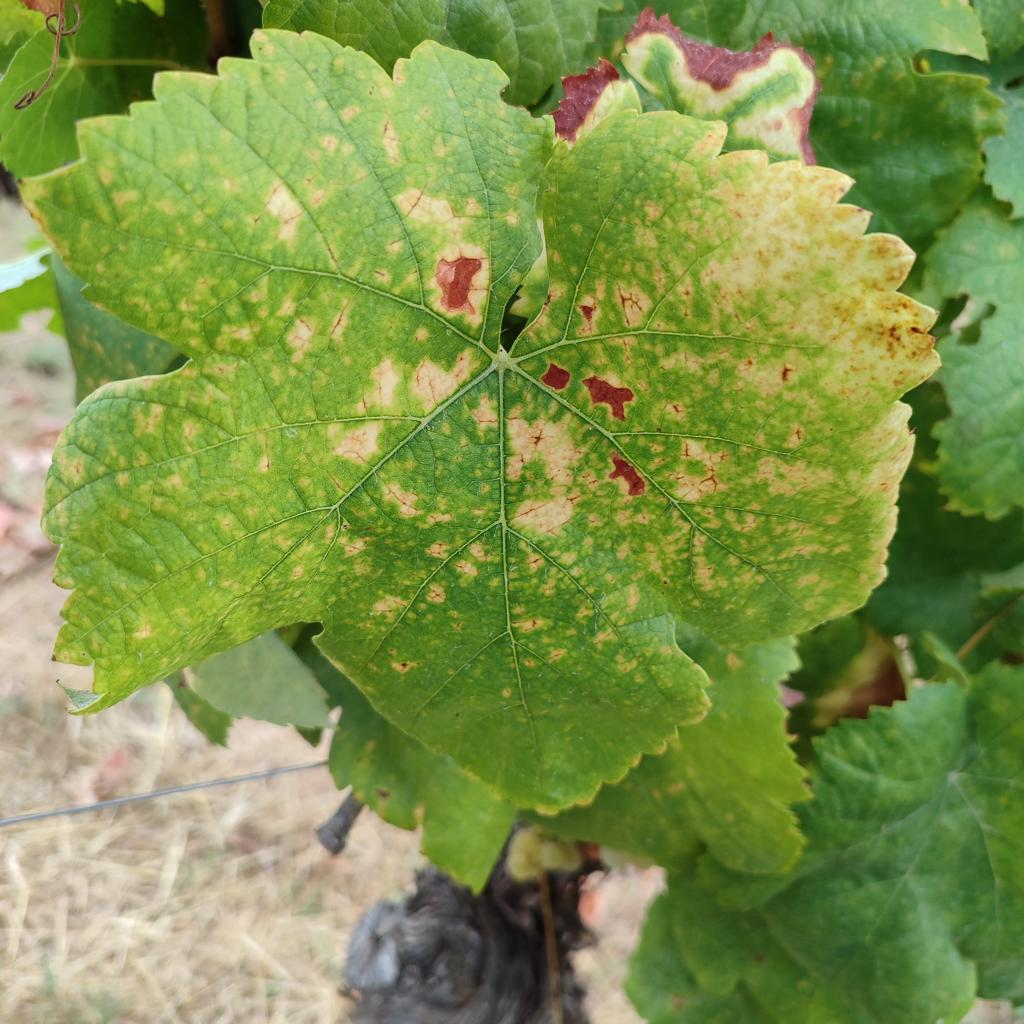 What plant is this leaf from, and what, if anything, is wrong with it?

grapevine, esca complex
